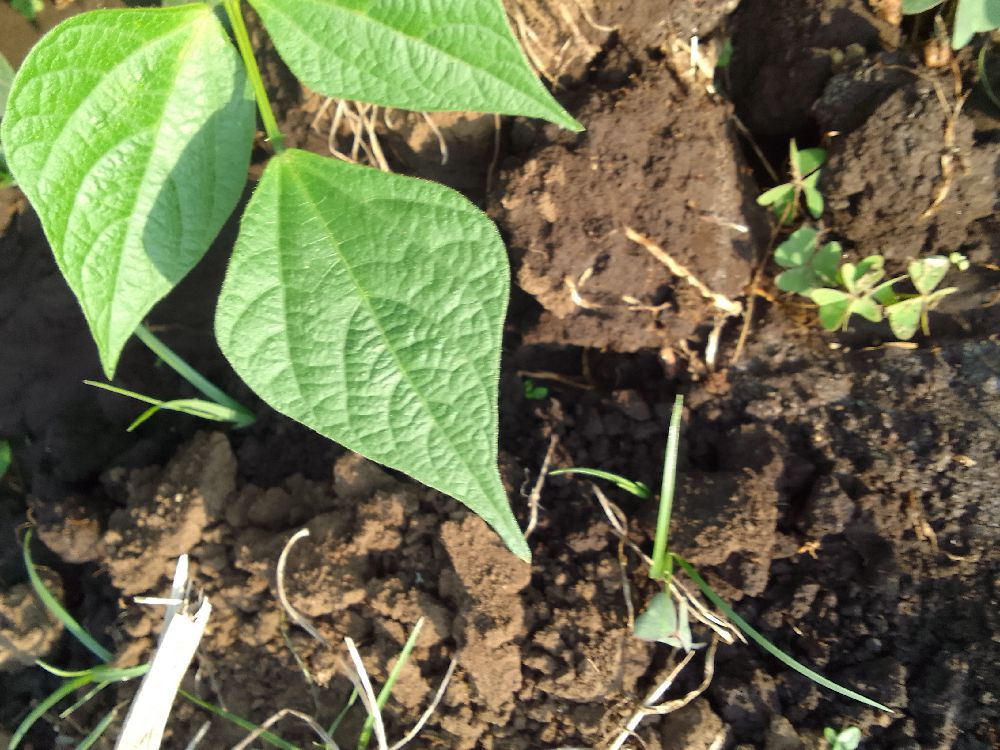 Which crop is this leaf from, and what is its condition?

common bean, healthy
